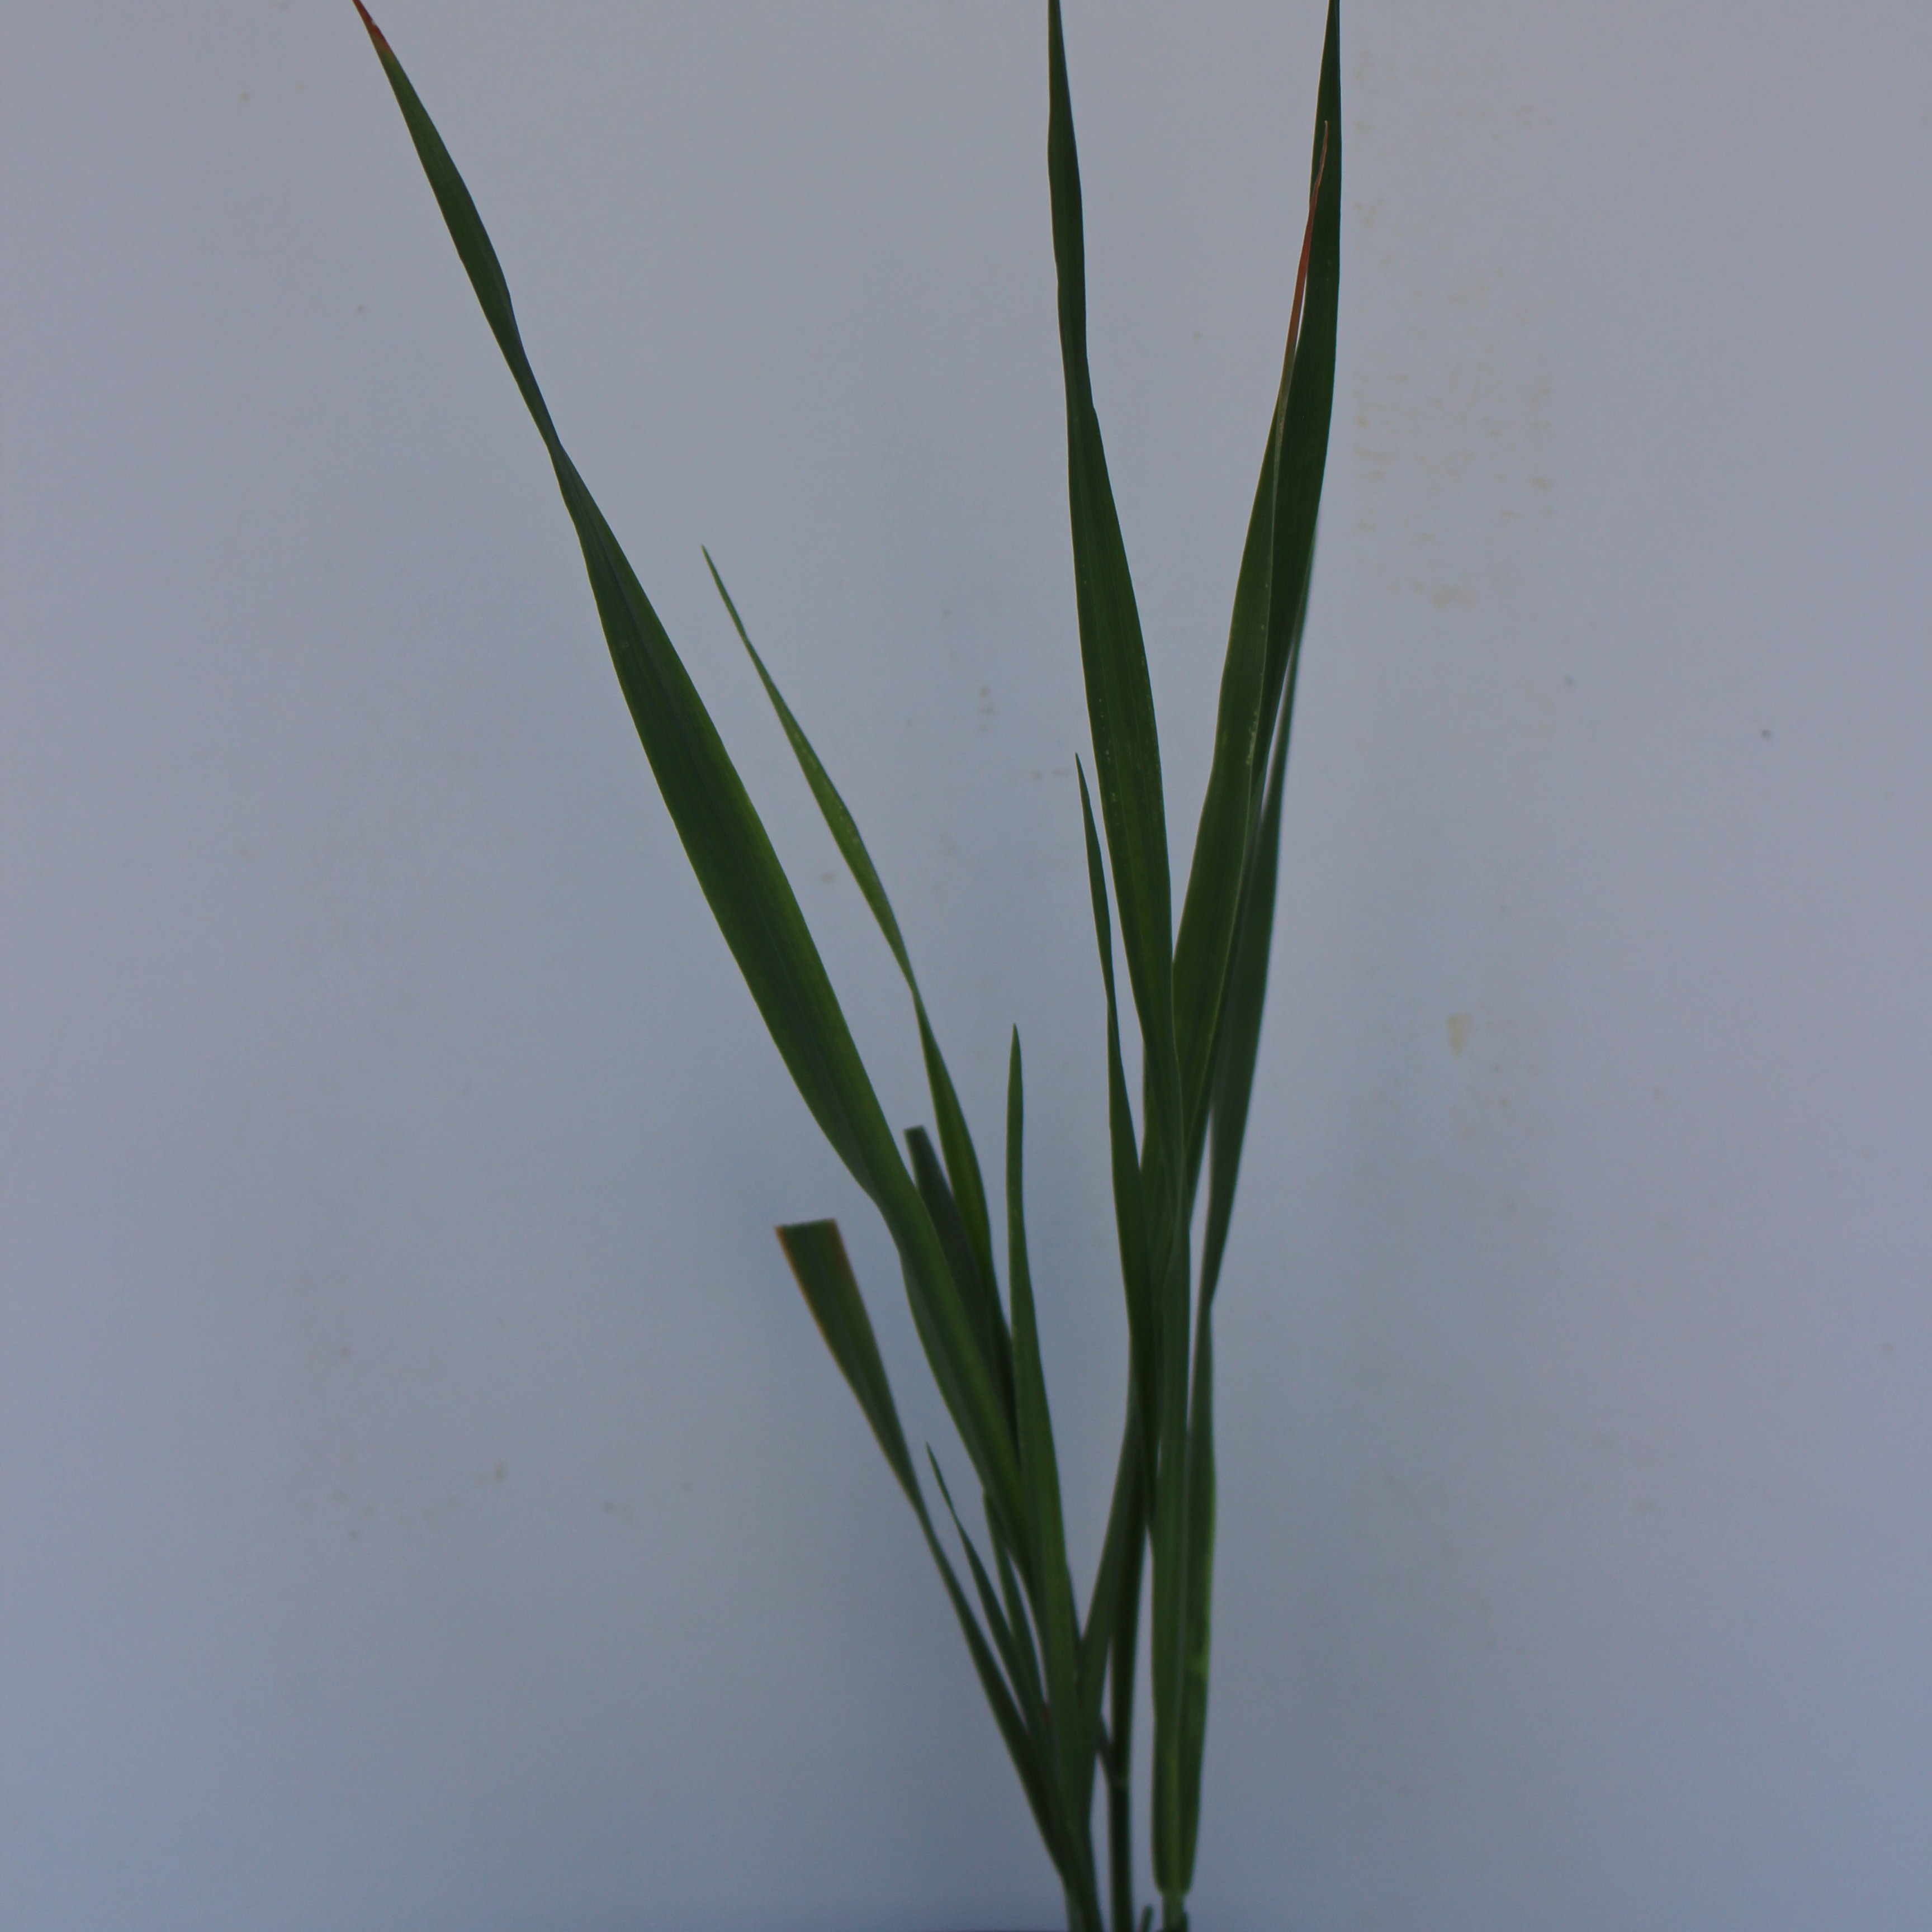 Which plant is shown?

Avena sterilis
